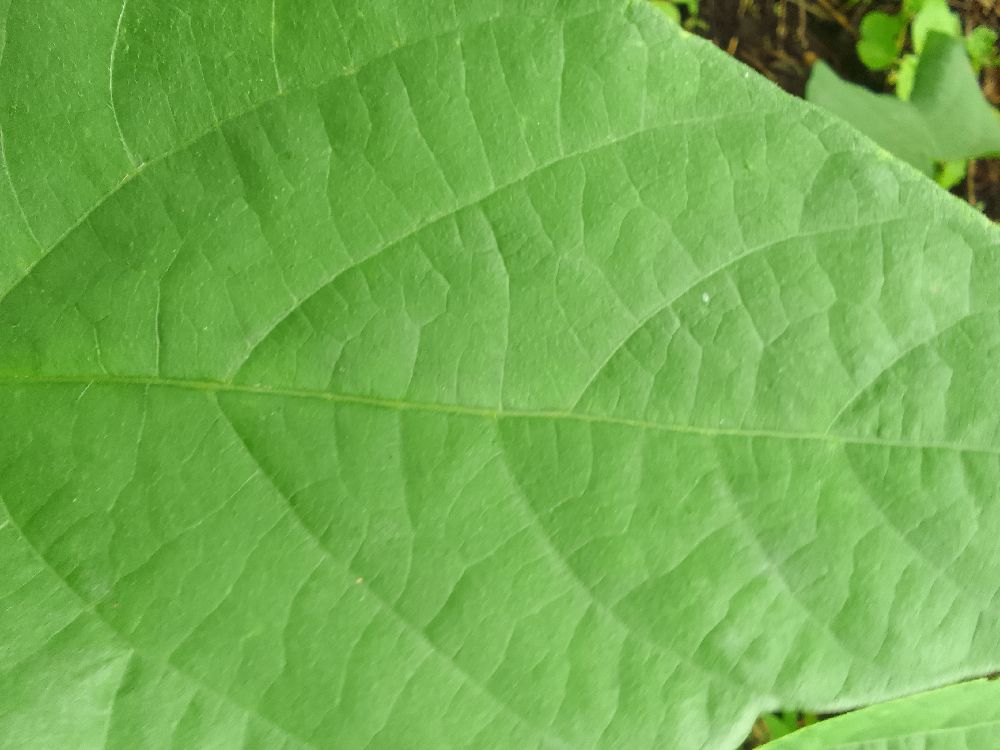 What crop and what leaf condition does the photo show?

common bean, healthy
